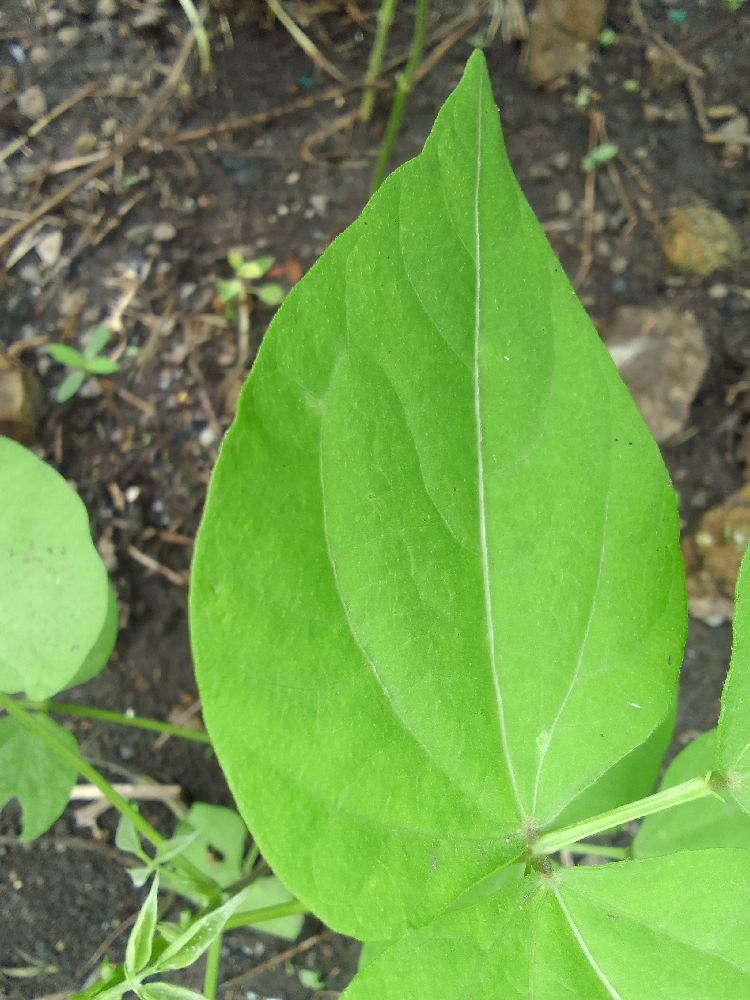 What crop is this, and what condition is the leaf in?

common bean, healthy
